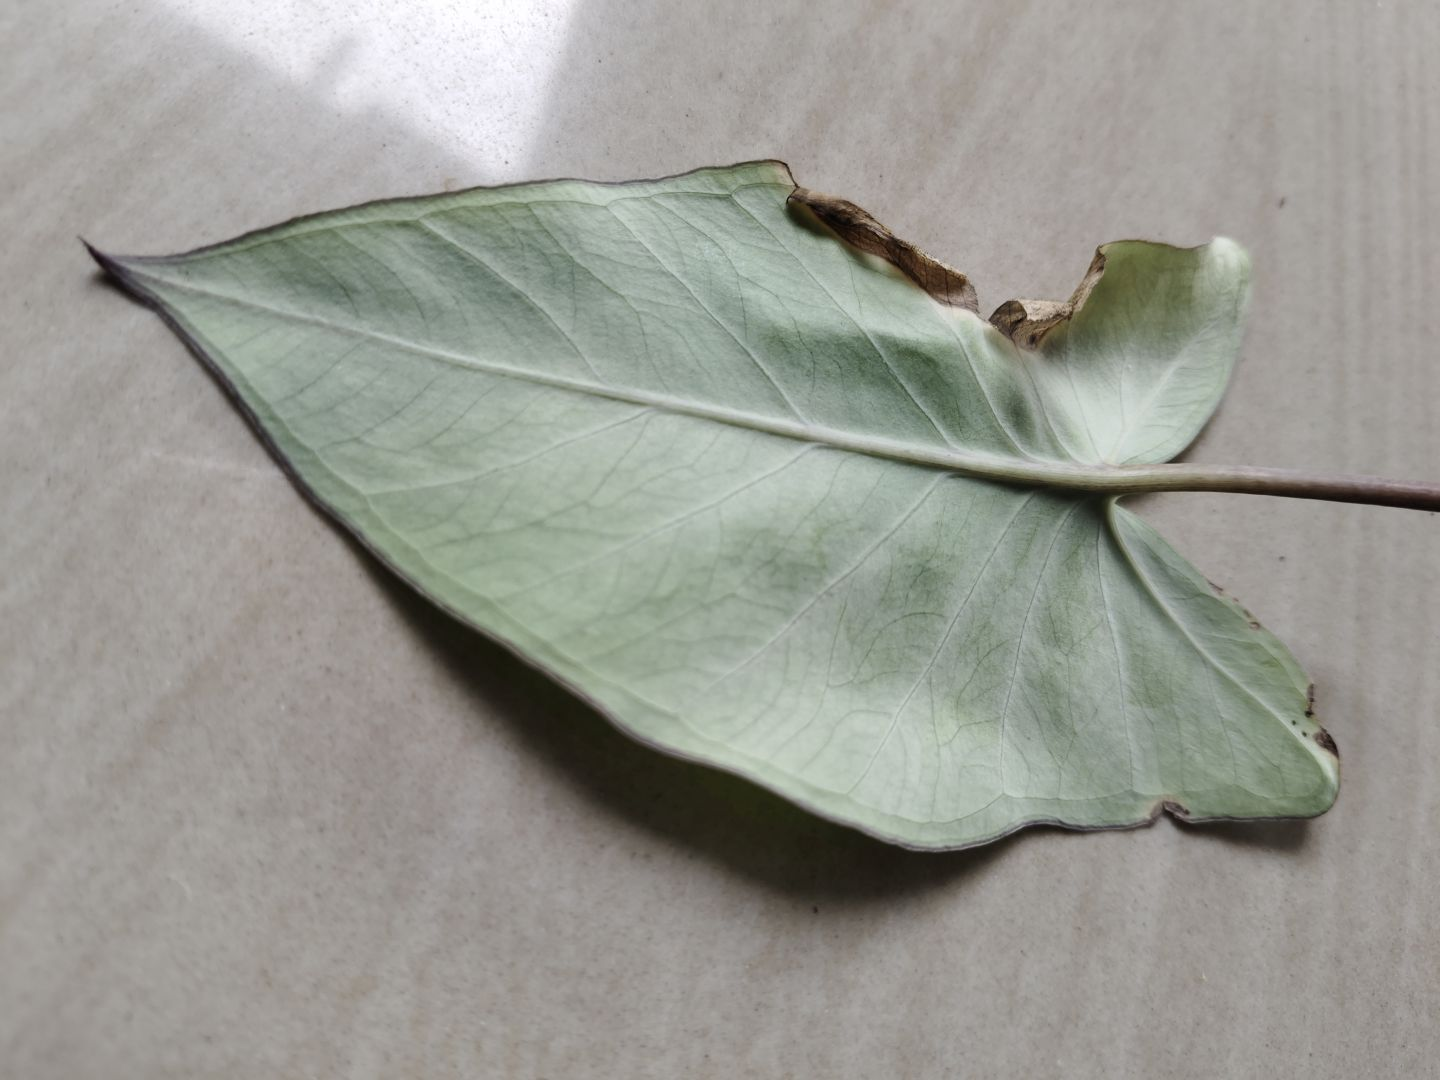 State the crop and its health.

taro, leaf blight
